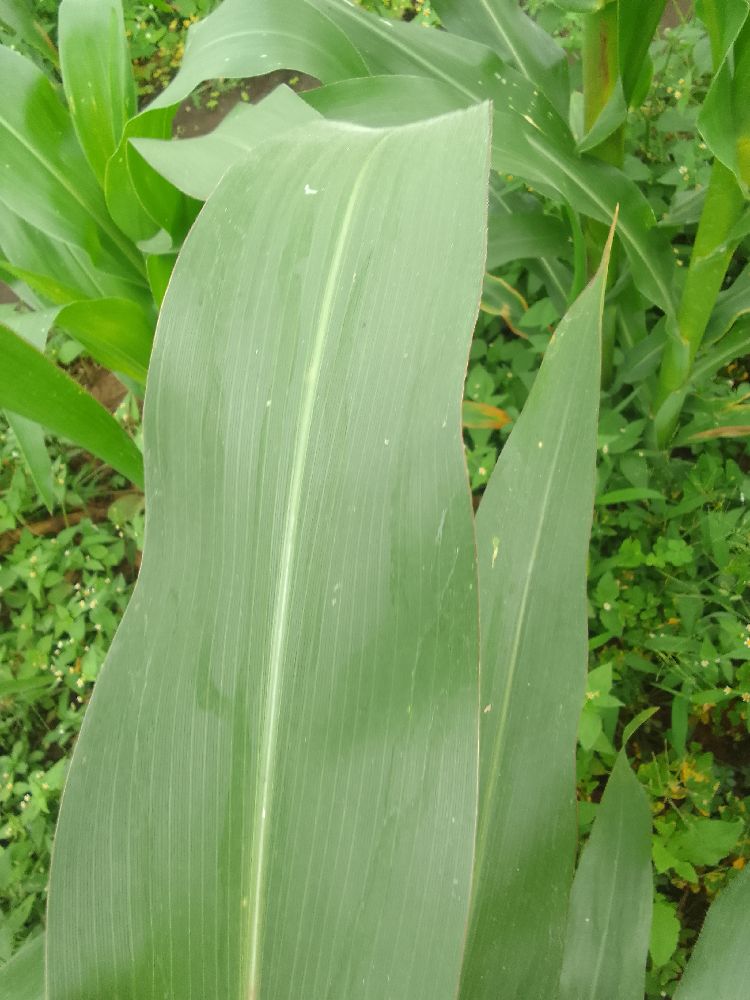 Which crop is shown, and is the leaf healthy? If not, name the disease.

maize, healthy
